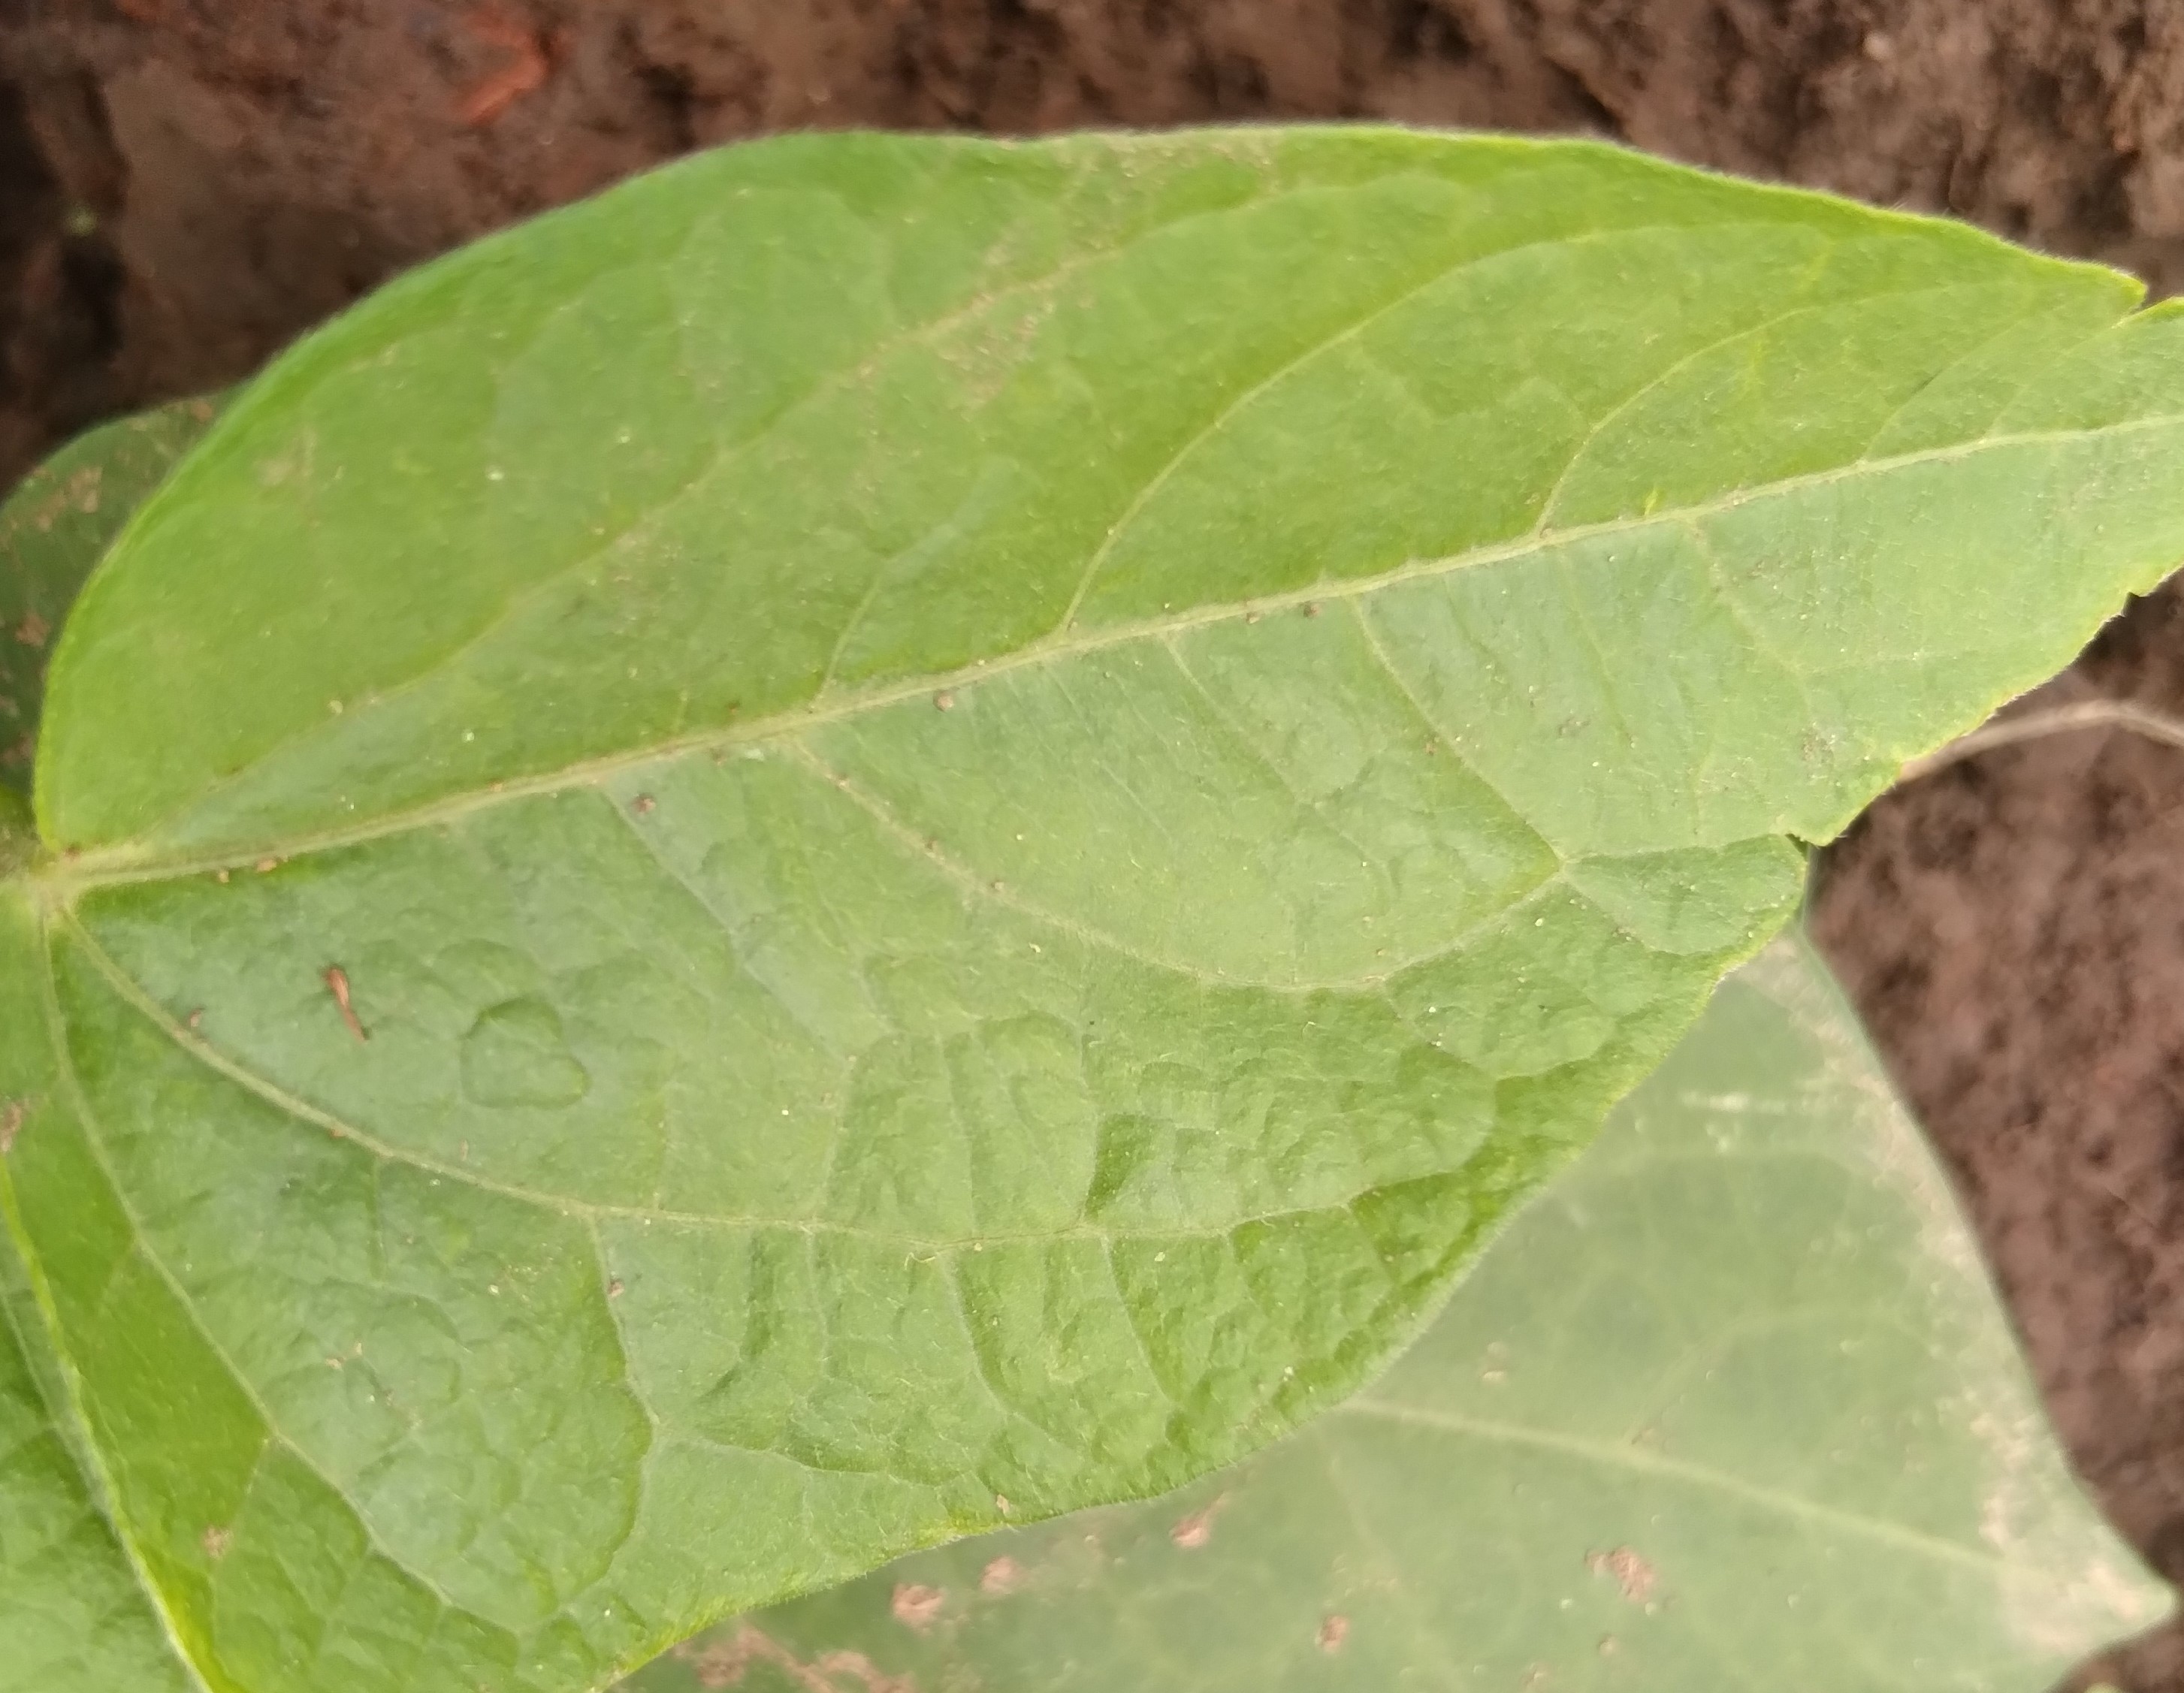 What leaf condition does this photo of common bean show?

healthy
